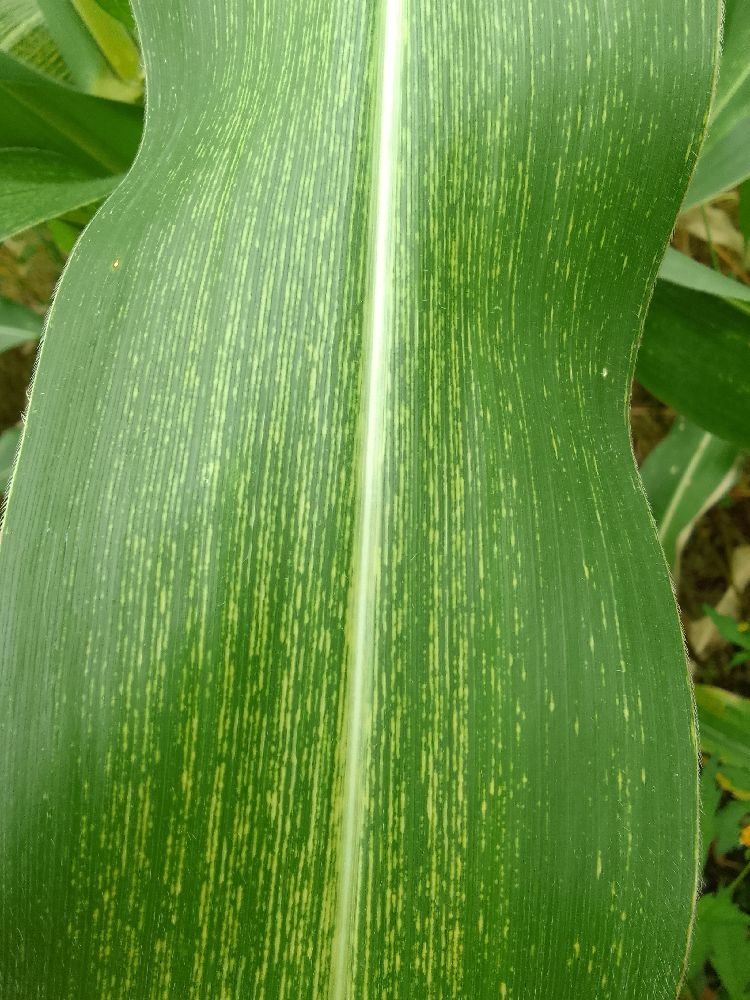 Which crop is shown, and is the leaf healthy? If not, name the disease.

maize, maize streak virus
